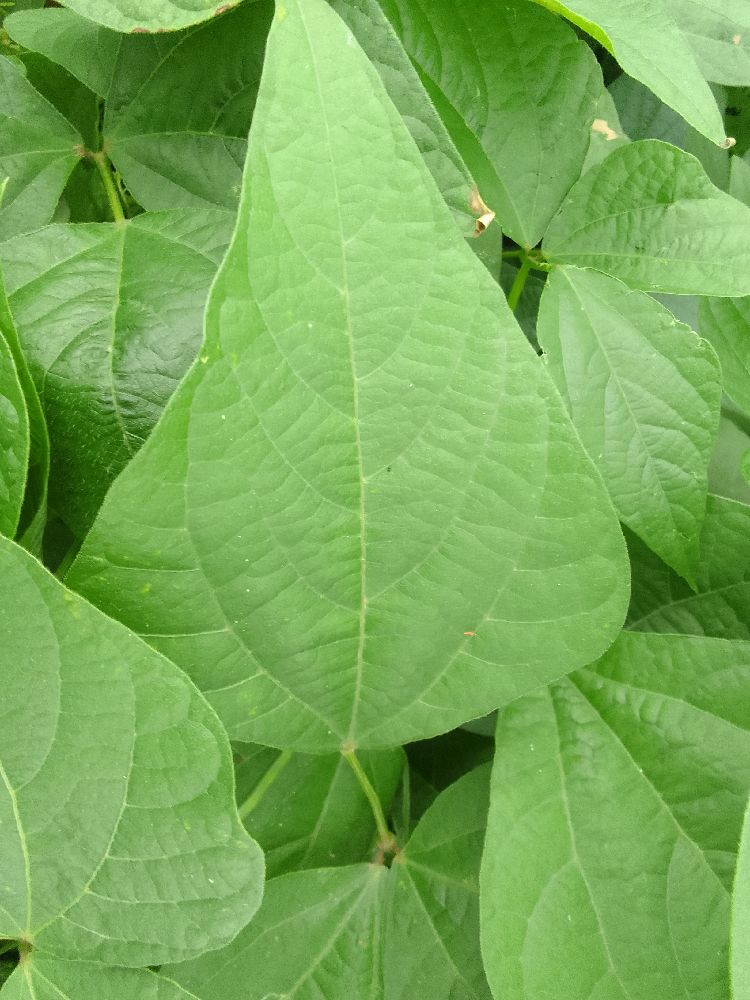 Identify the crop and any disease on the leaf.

common bean, healthy
